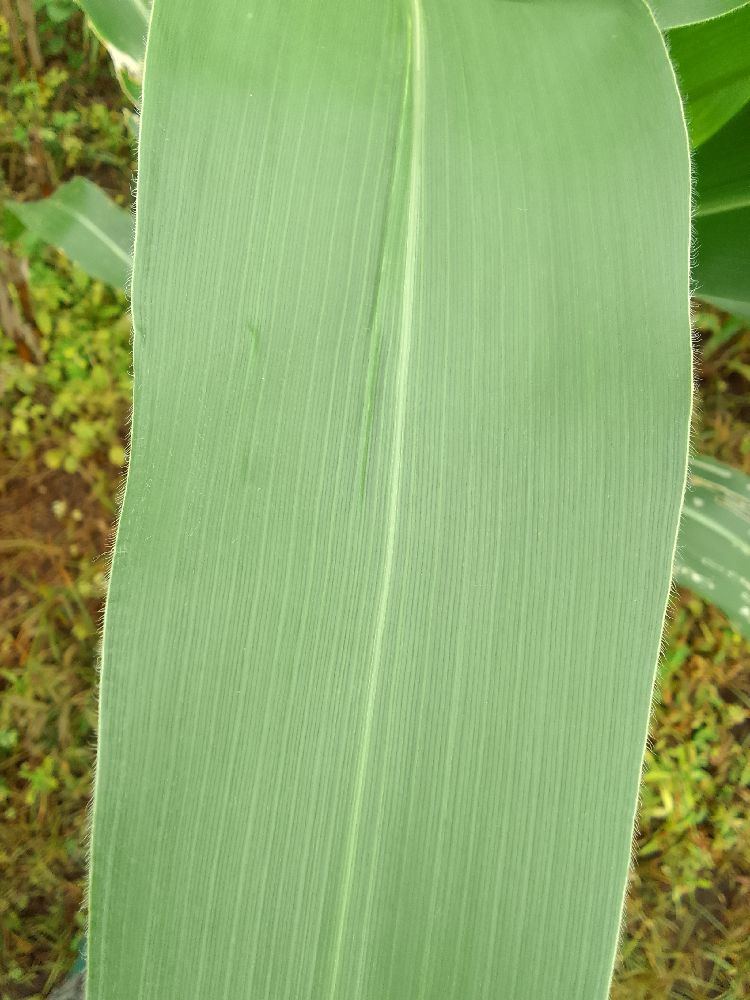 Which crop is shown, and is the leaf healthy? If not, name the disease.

maize, healthy
